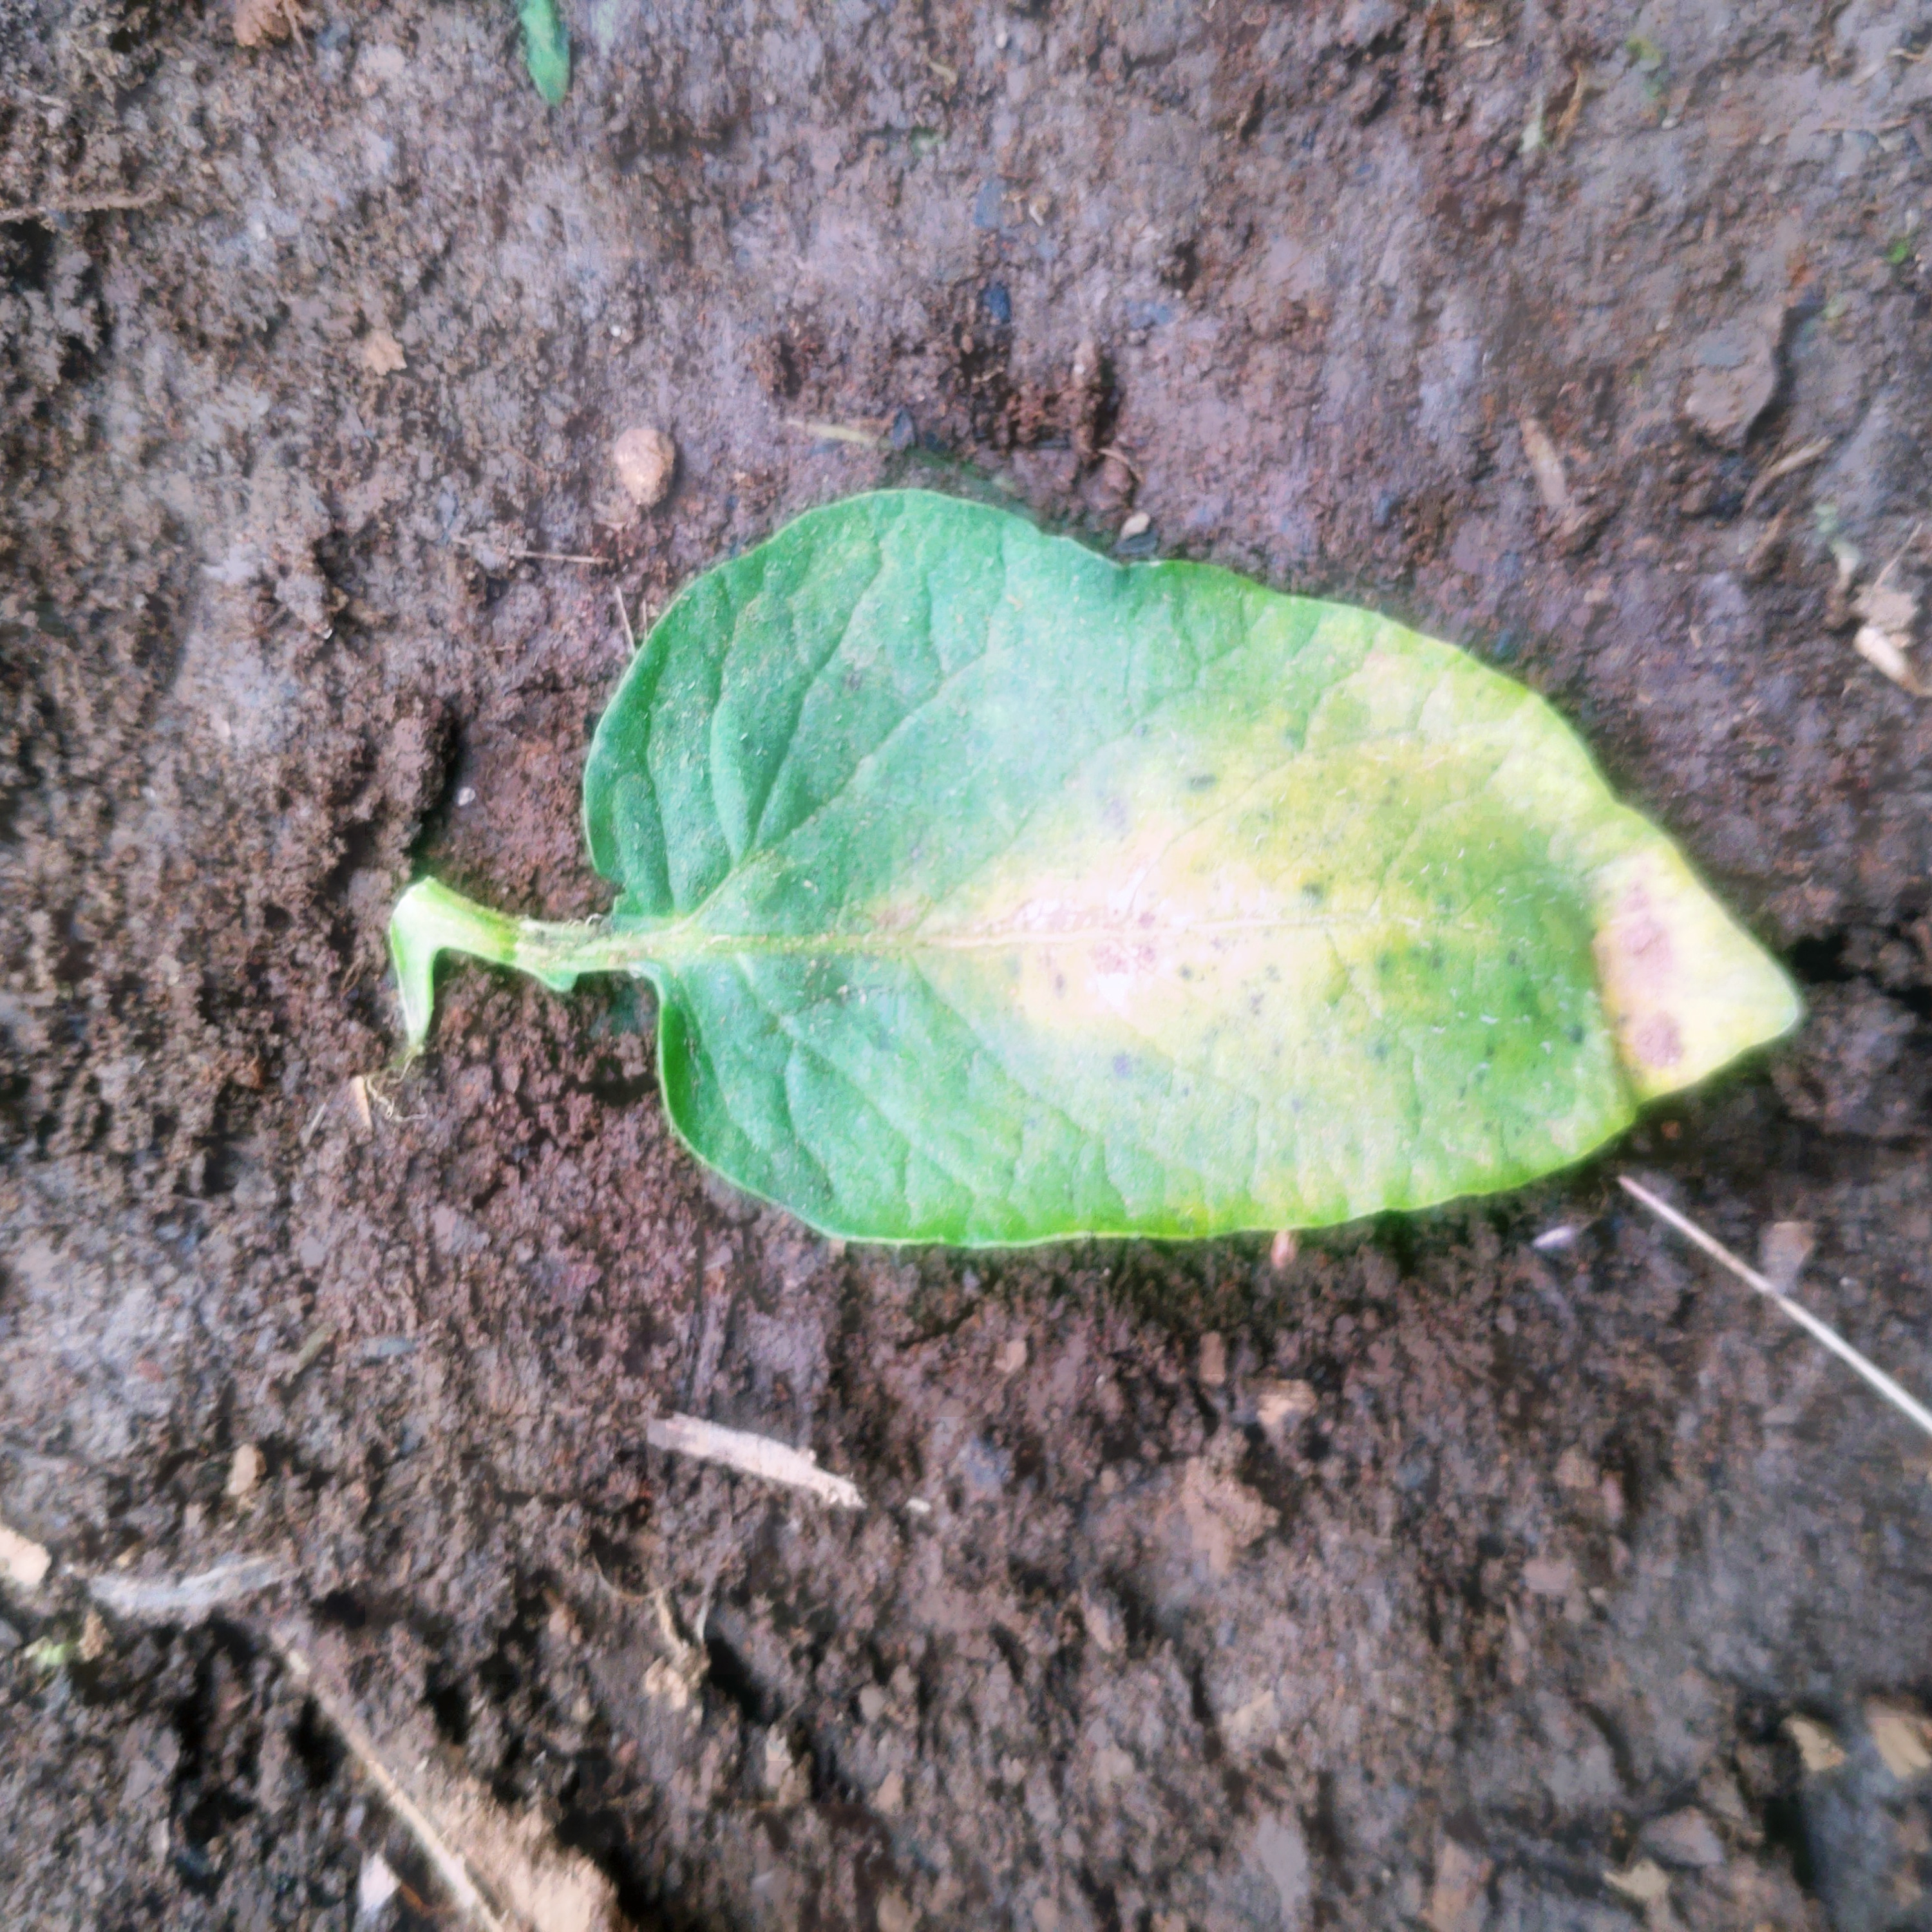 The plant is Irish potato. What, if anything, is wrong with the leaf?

late blight
